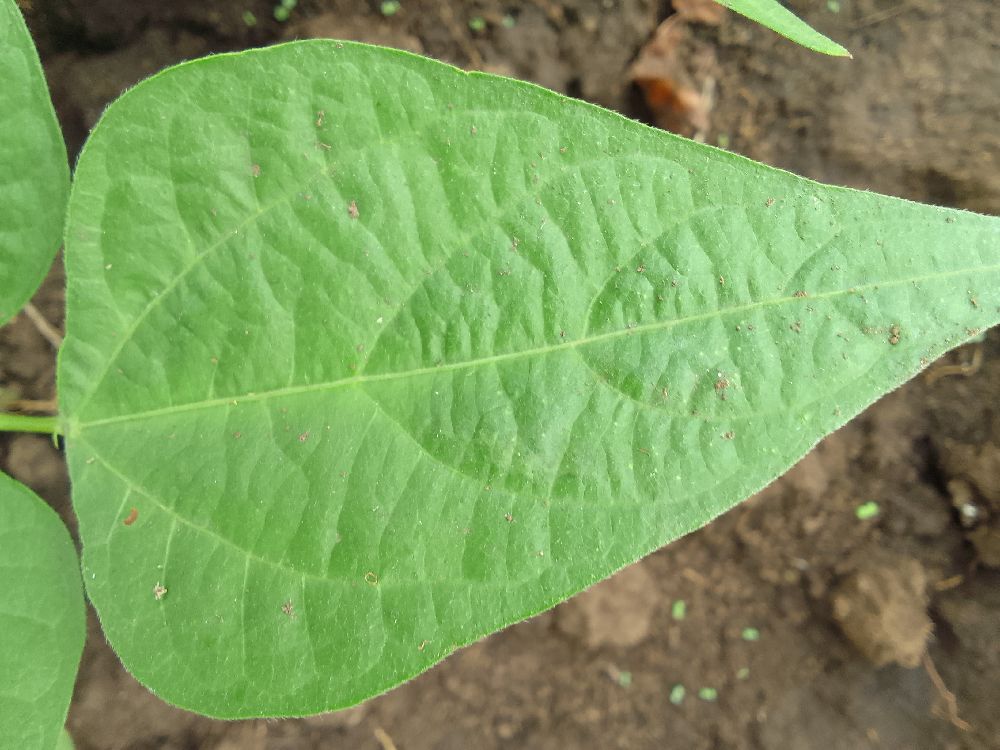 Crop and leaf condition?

common bean, healthy
